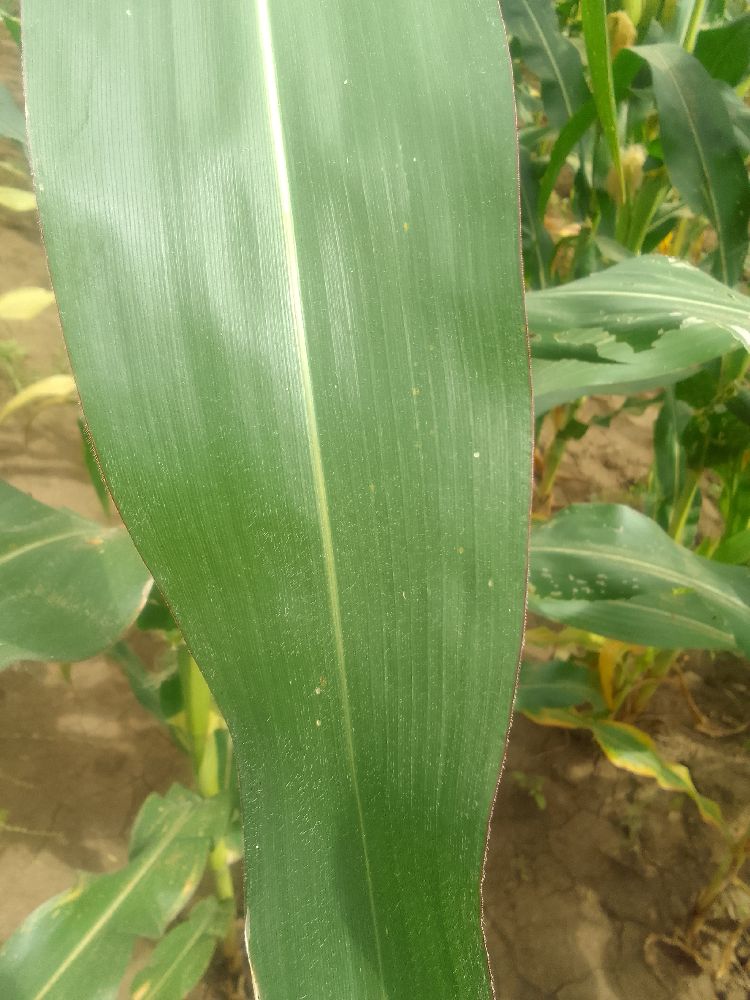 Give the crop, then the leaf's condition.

maize, healthy
